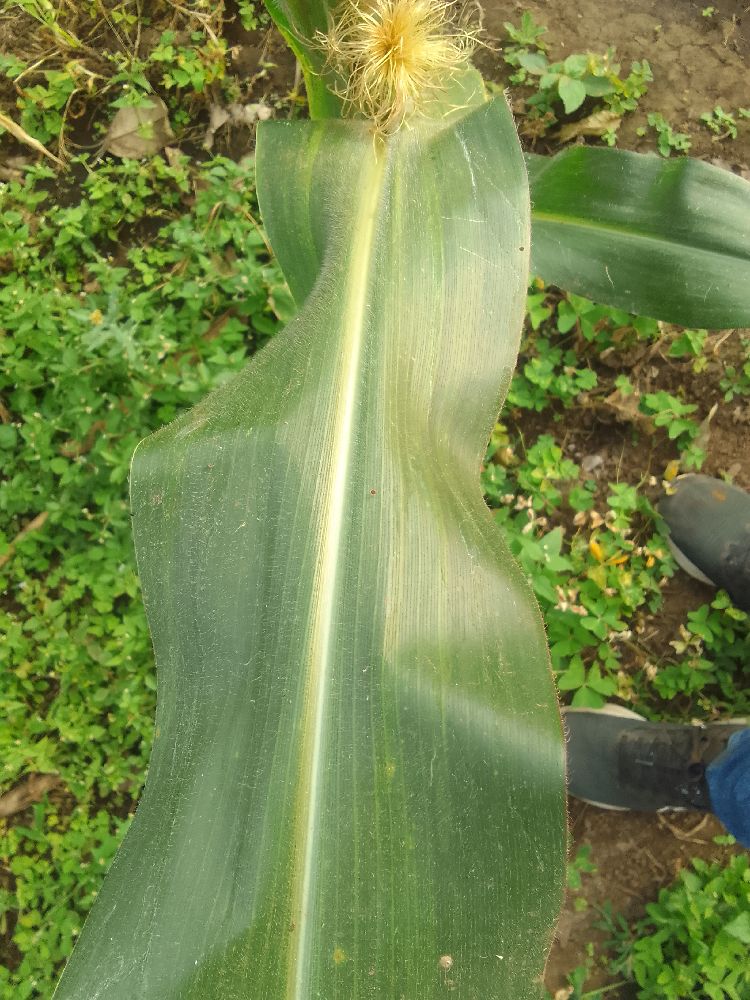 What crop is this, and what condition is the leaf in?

maize, healthy
